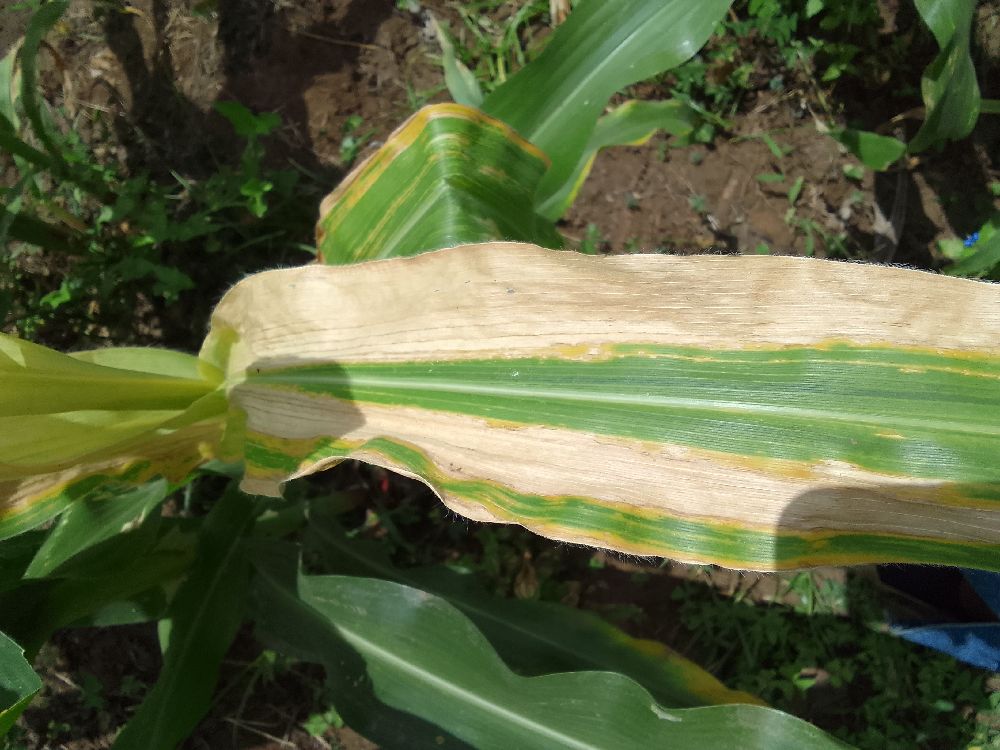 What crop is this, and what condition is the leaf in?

maize, maize lethal necrosis
